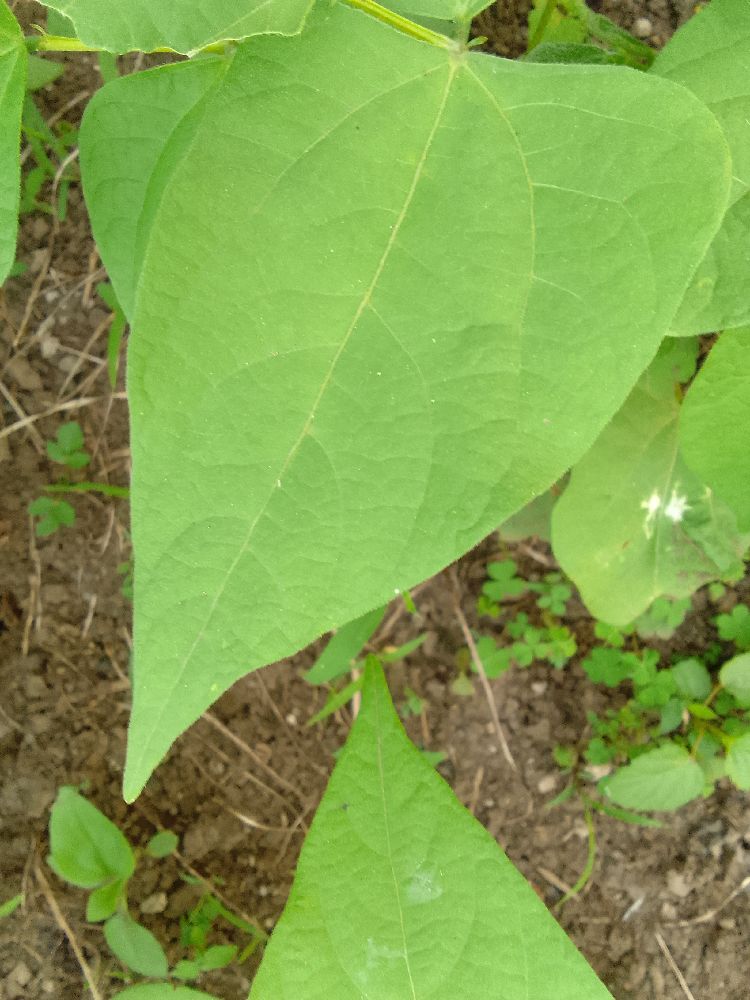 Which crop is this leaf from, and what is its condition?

common bean, healthy
